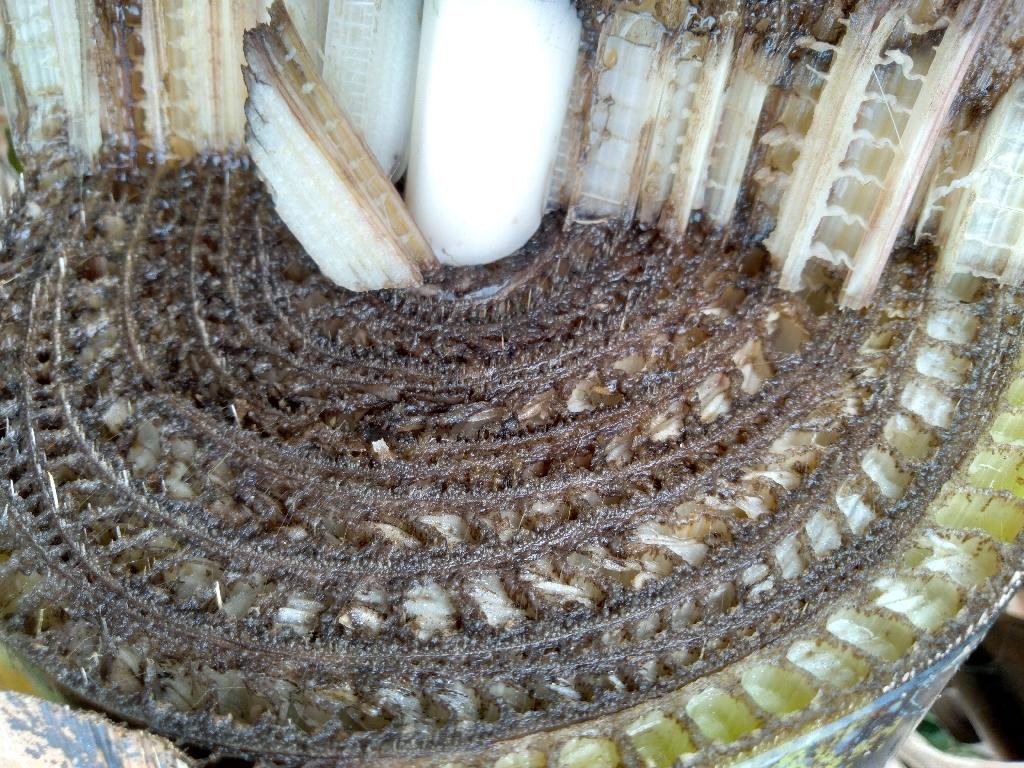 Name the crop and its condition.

banana, fusarium wilt race 1
